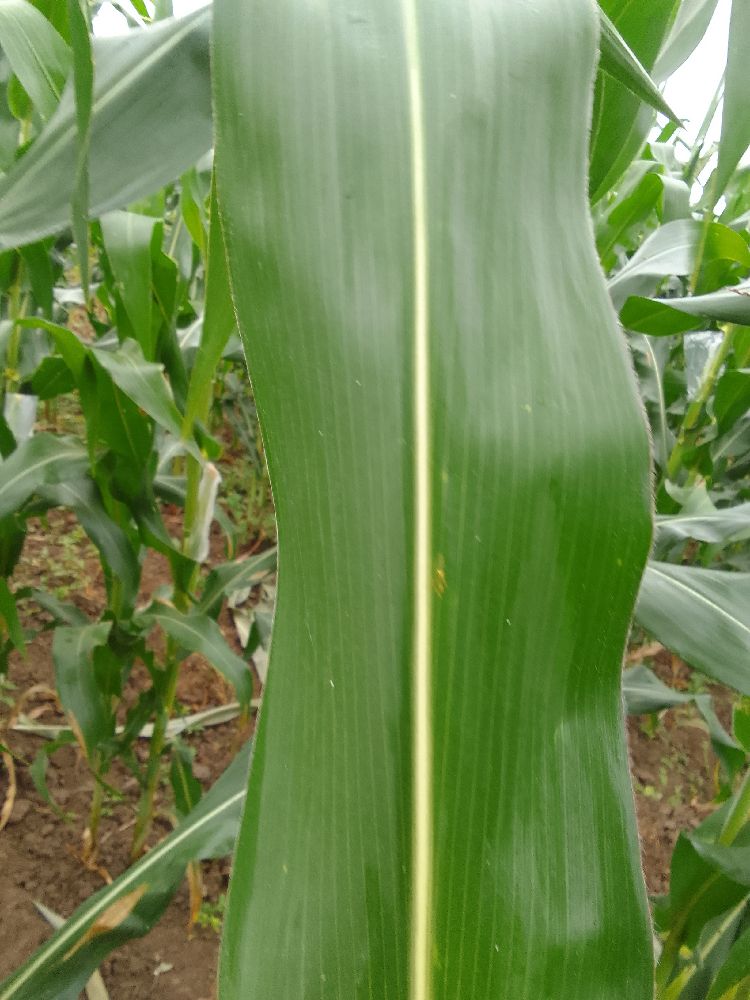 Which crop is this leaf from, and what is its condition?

maize, healthy
